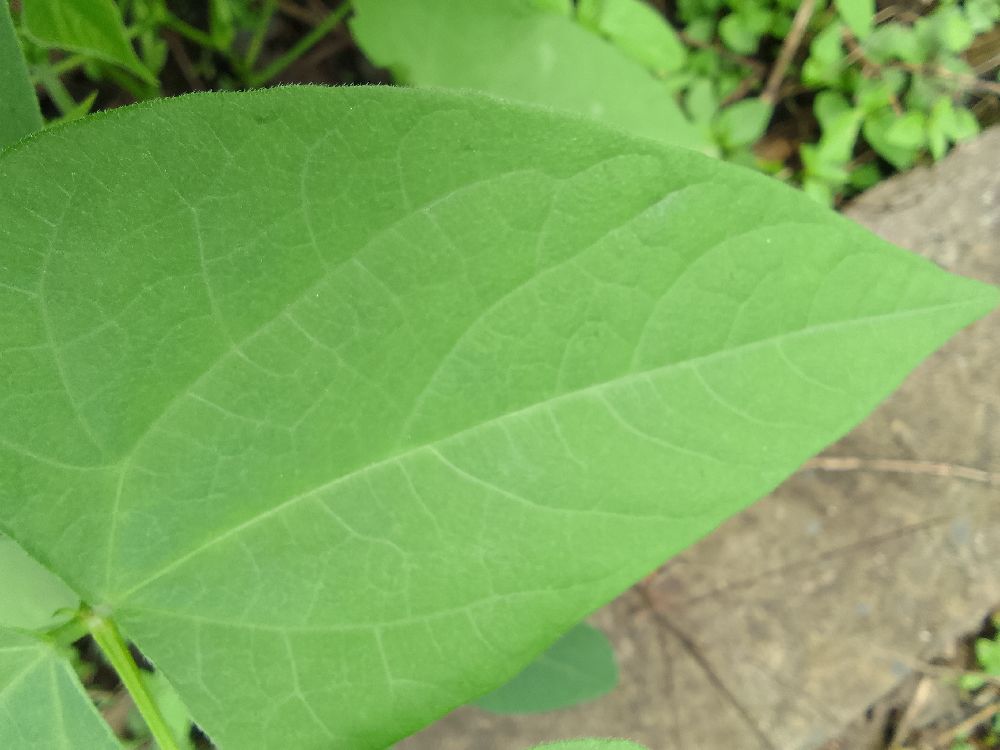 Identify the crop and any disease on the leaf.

common bean, healthy
